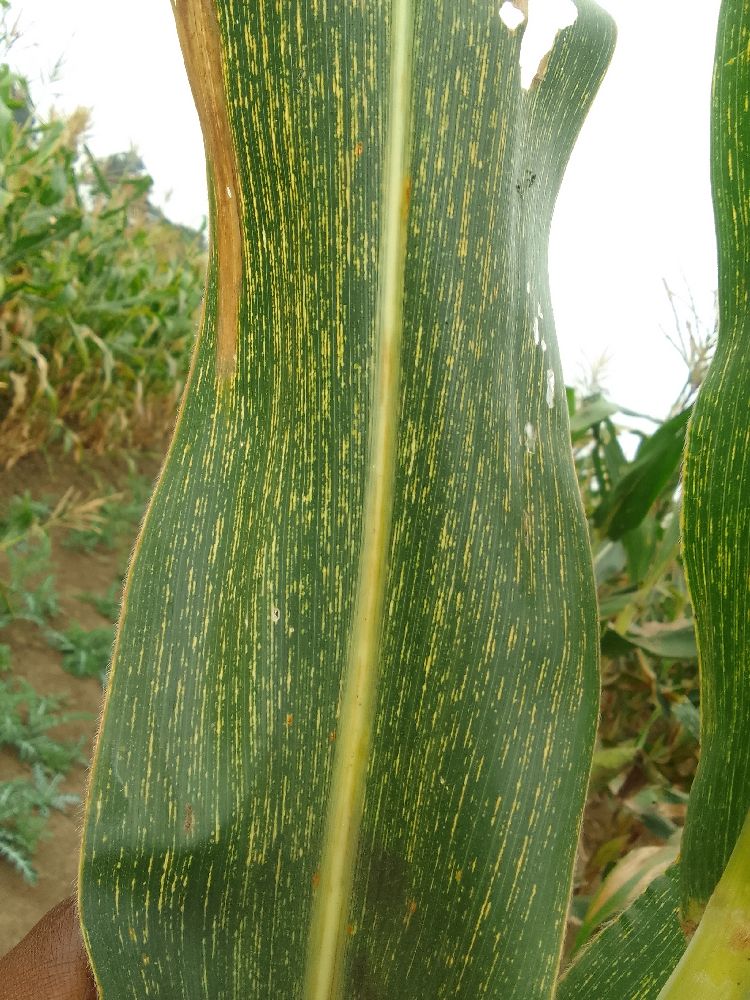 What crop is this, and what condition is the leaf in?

maize, maize streak virus
